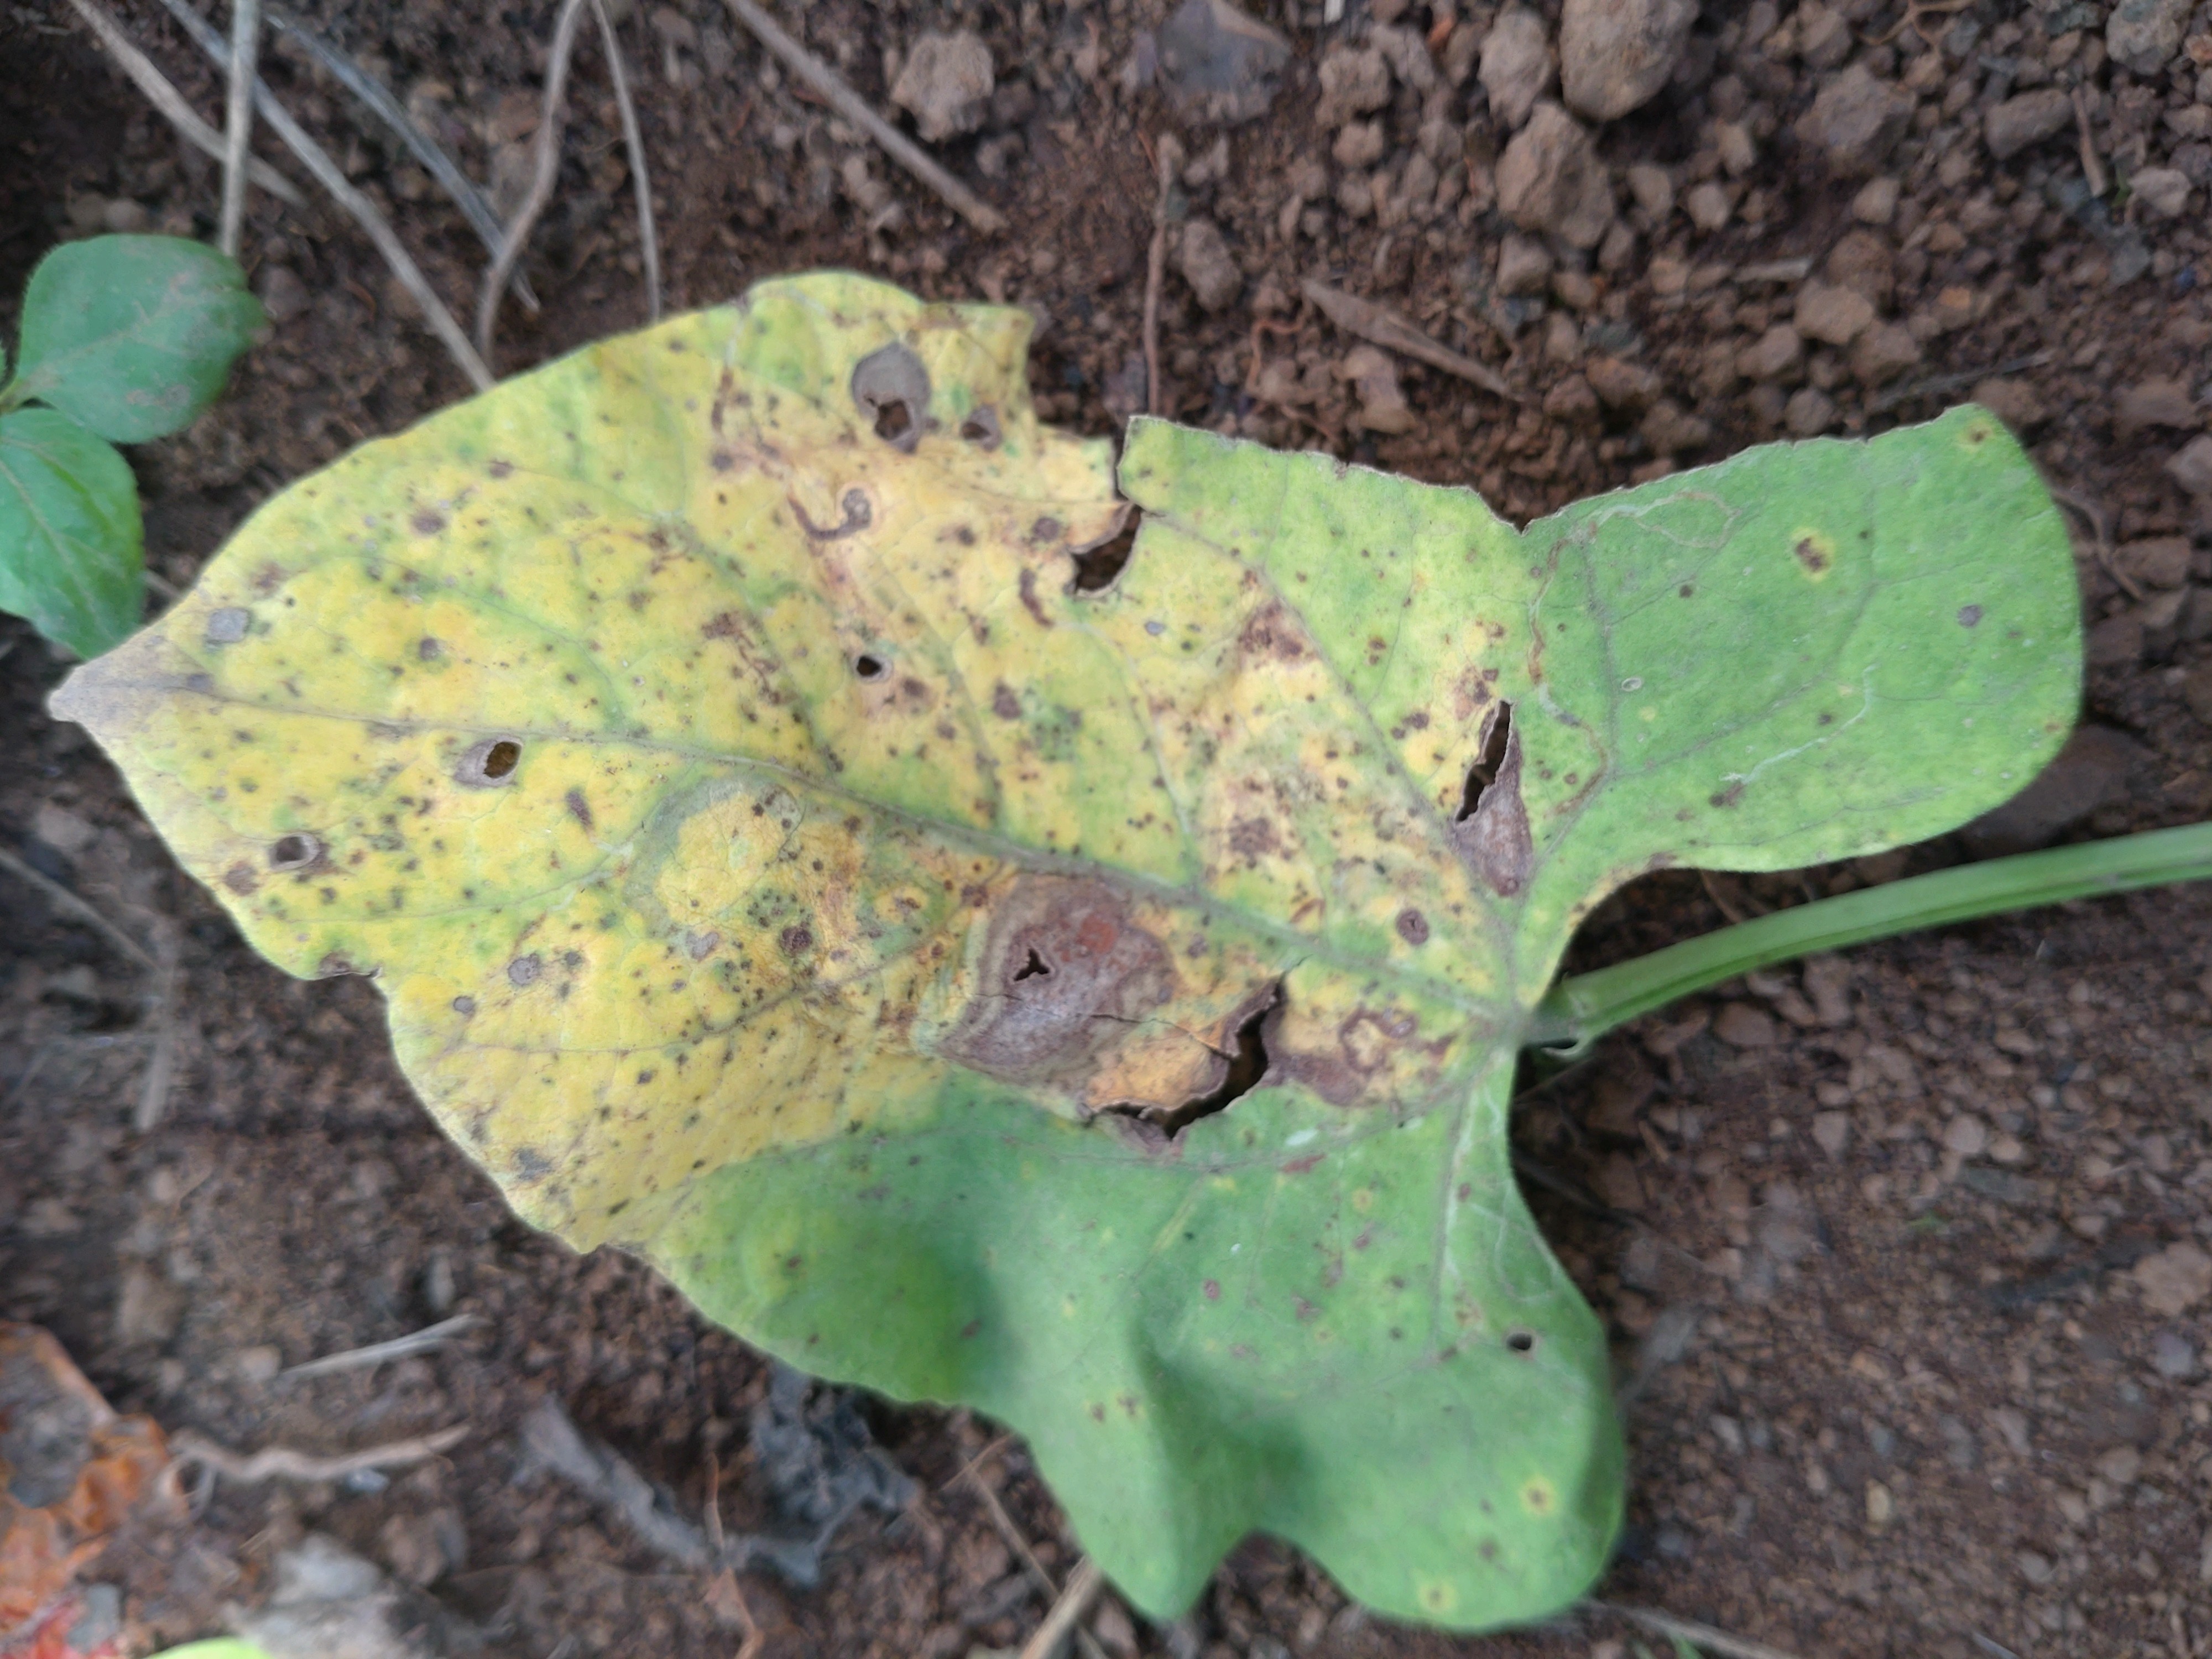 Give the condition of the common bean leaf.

rust
